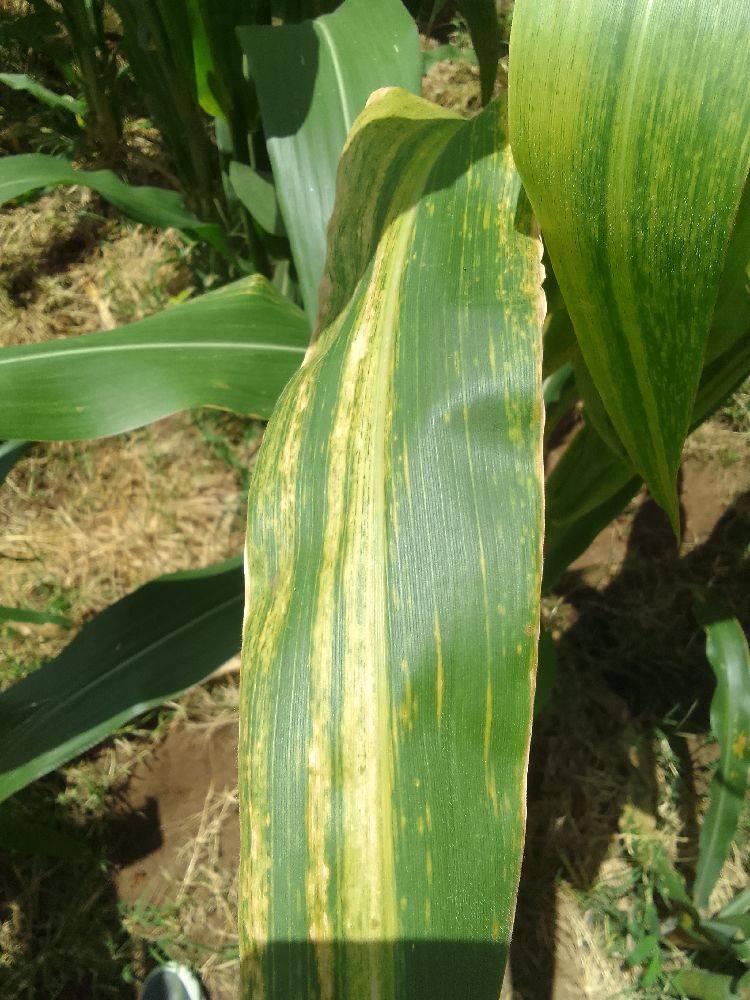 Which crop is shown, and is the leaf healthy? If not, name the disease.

maize, maize lethal necrosis
